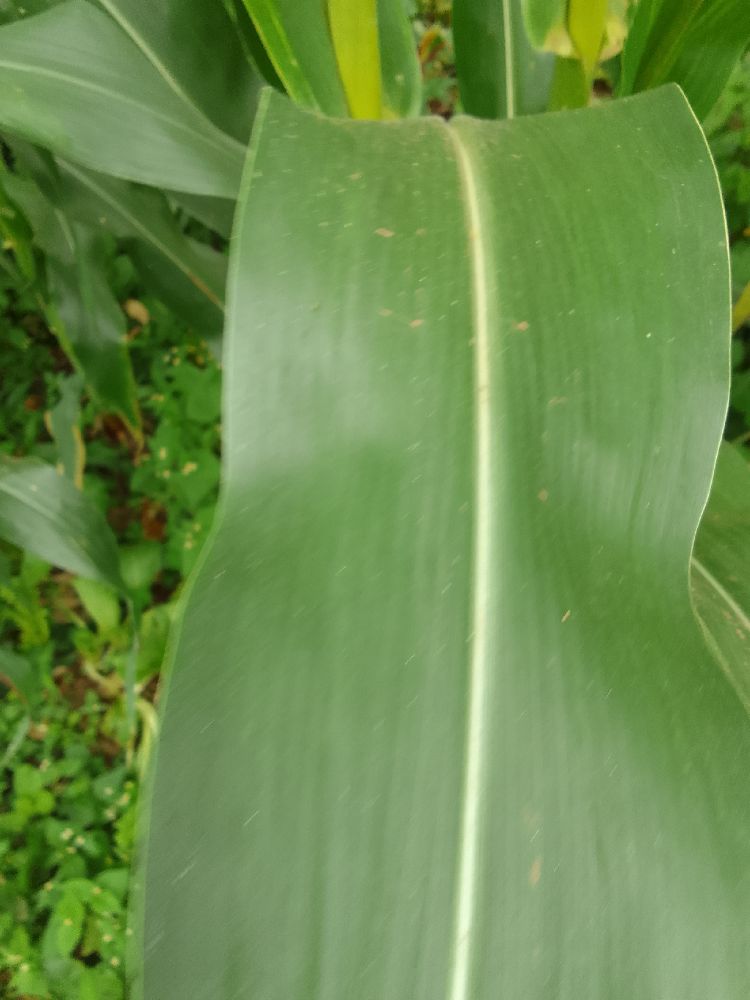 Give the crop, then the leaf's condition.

maize, healthy
